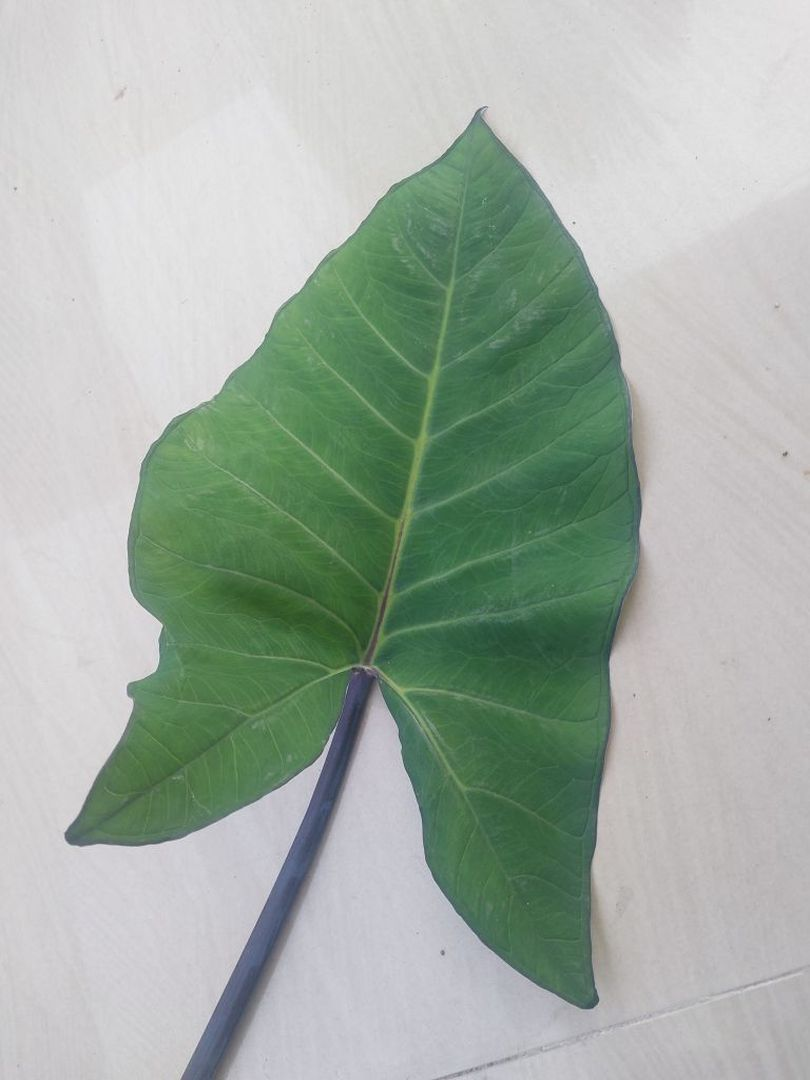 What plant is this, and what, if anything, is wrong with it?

taro, healthy
